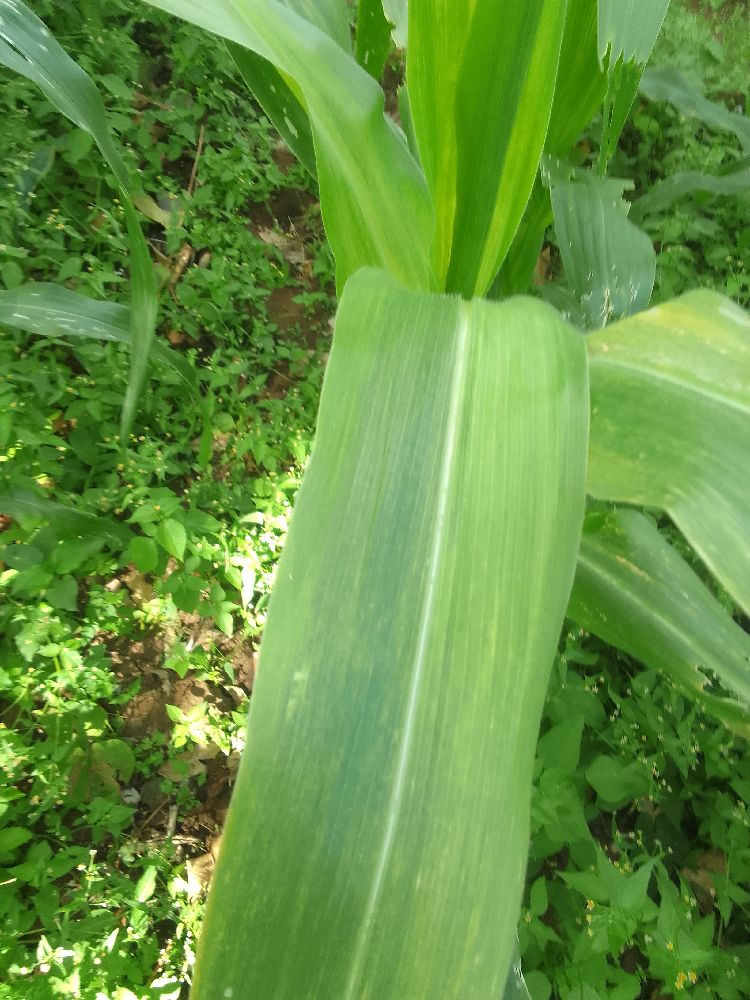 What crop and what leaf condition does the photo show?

maize, maize lethal necrosis
